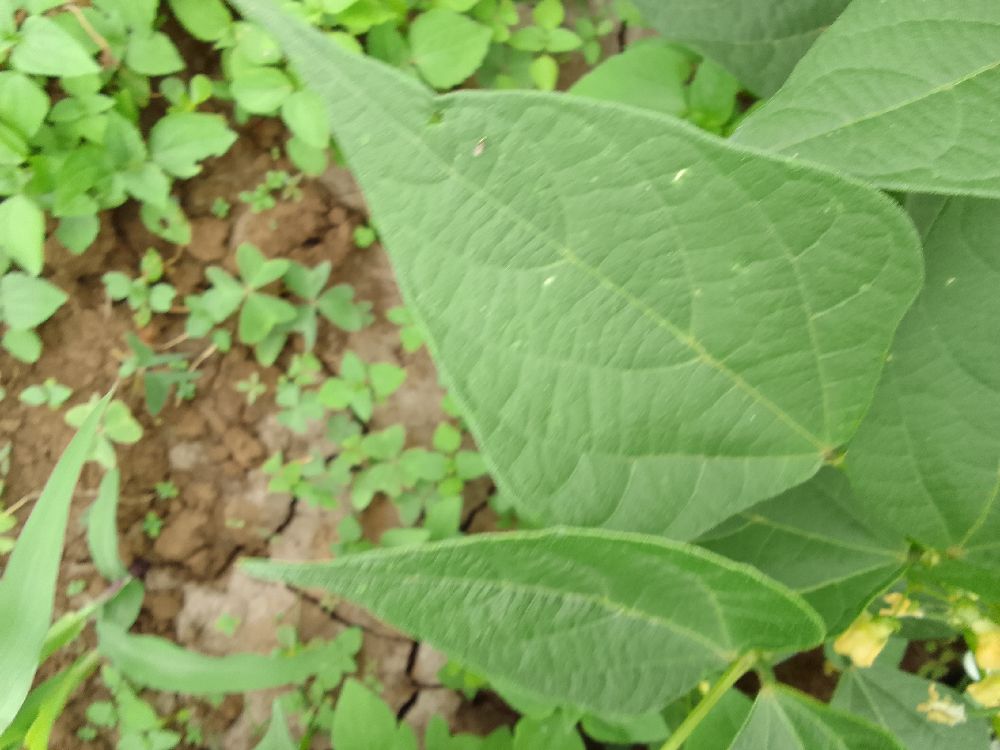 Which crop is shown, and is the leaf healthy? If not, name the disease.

common bean, healthy
